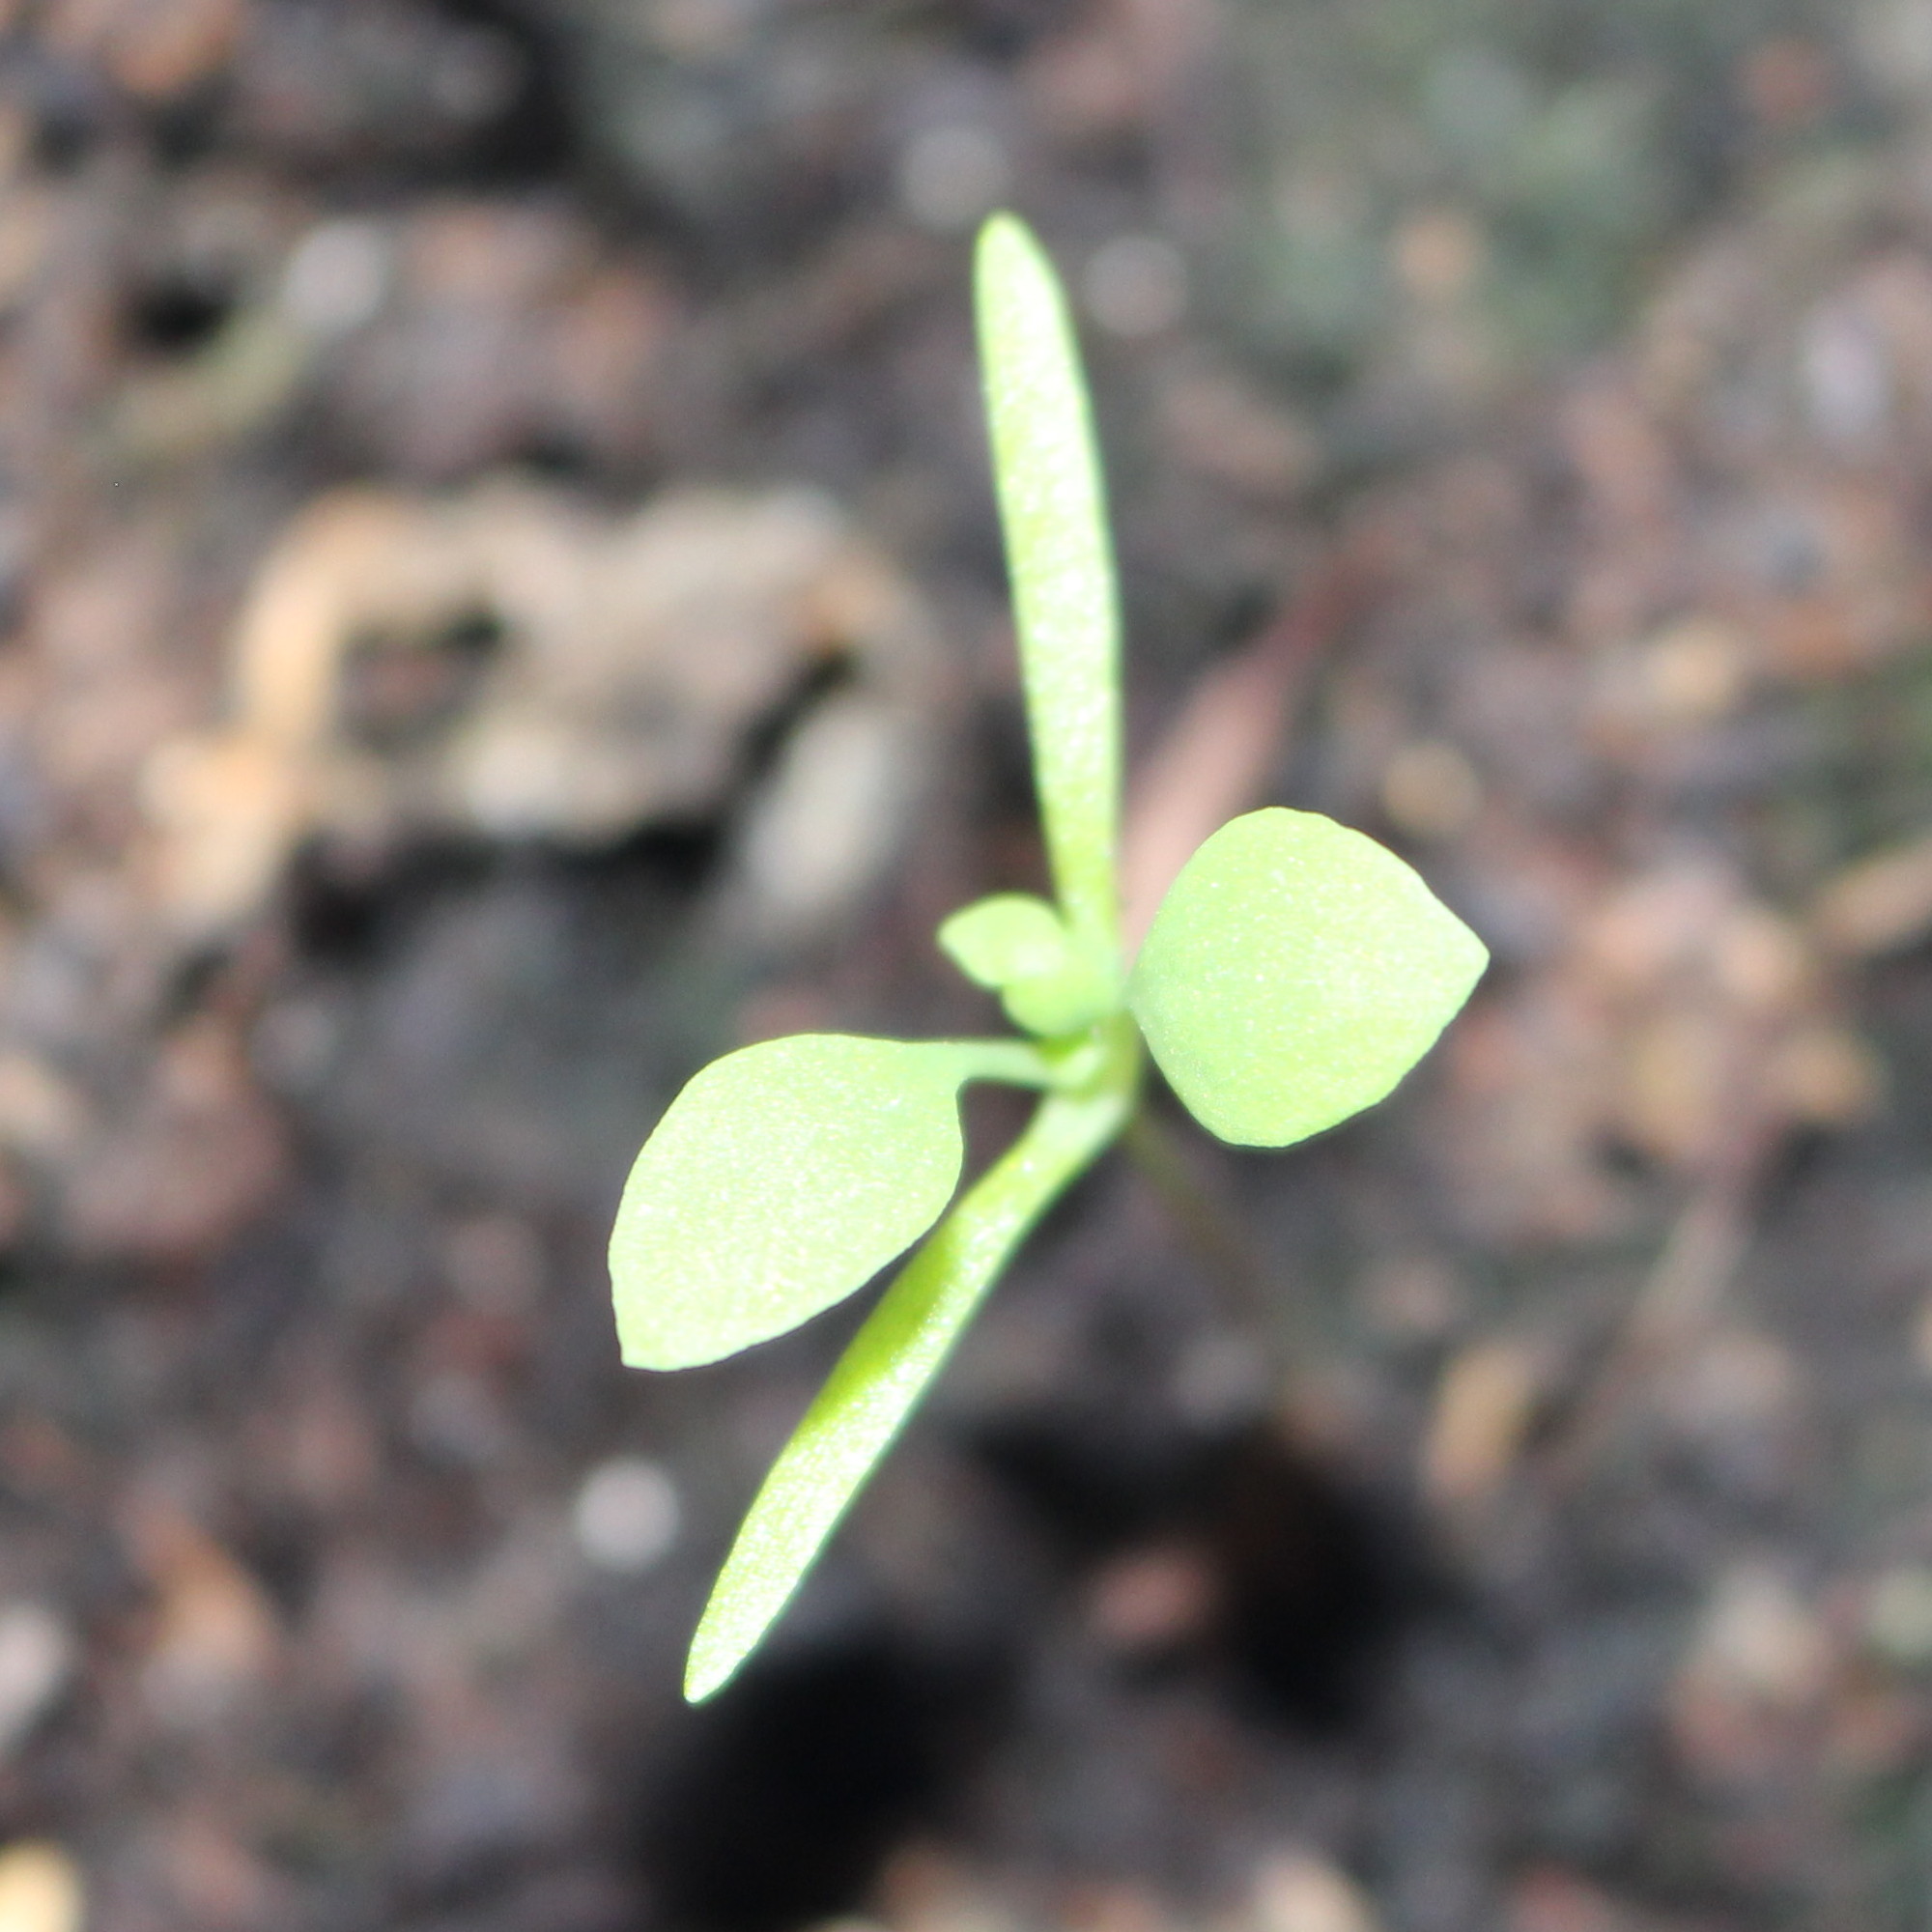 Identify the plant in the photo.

Papaver rhoeas
